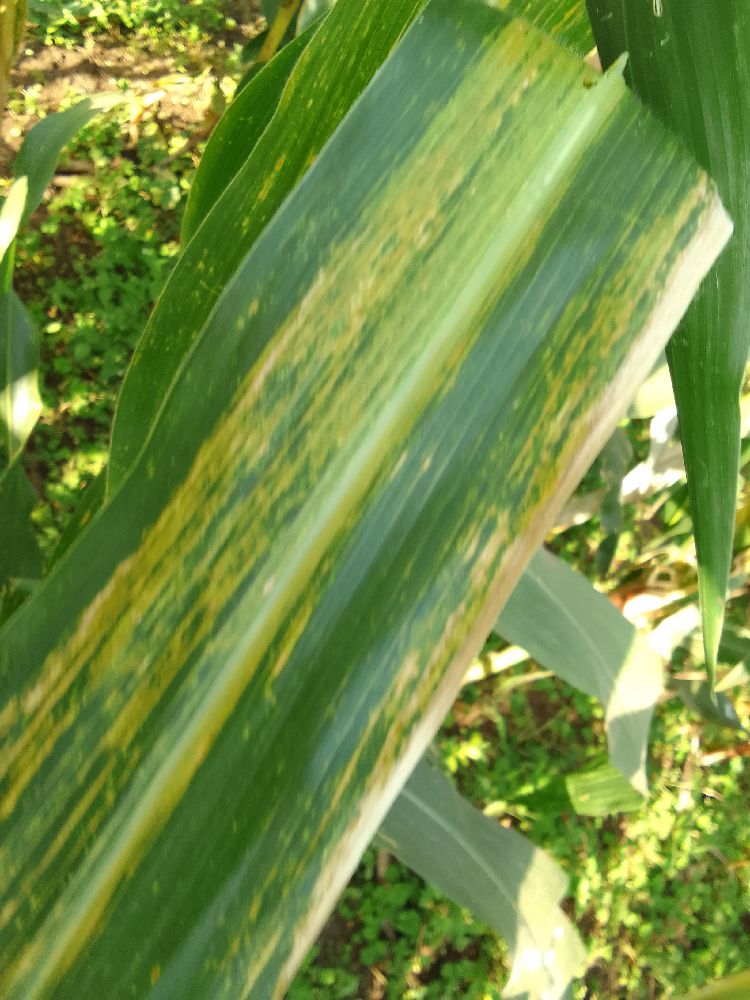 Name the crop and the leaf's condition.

maize, maize lethal necrosis
